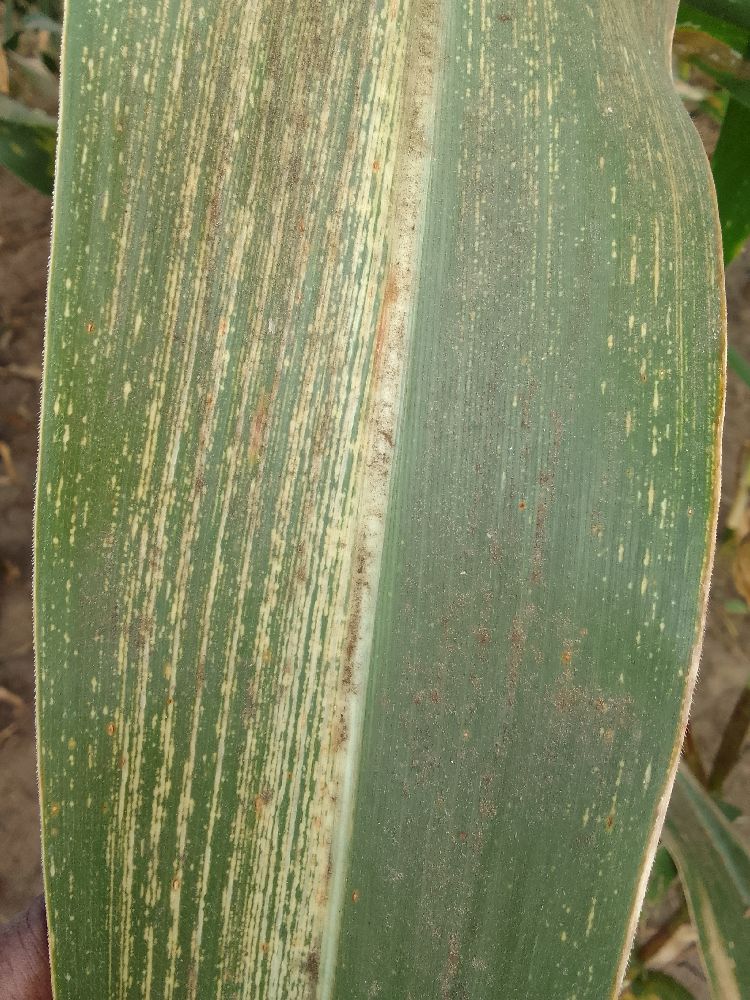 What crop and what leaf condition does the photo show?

maize, maize streak virus
